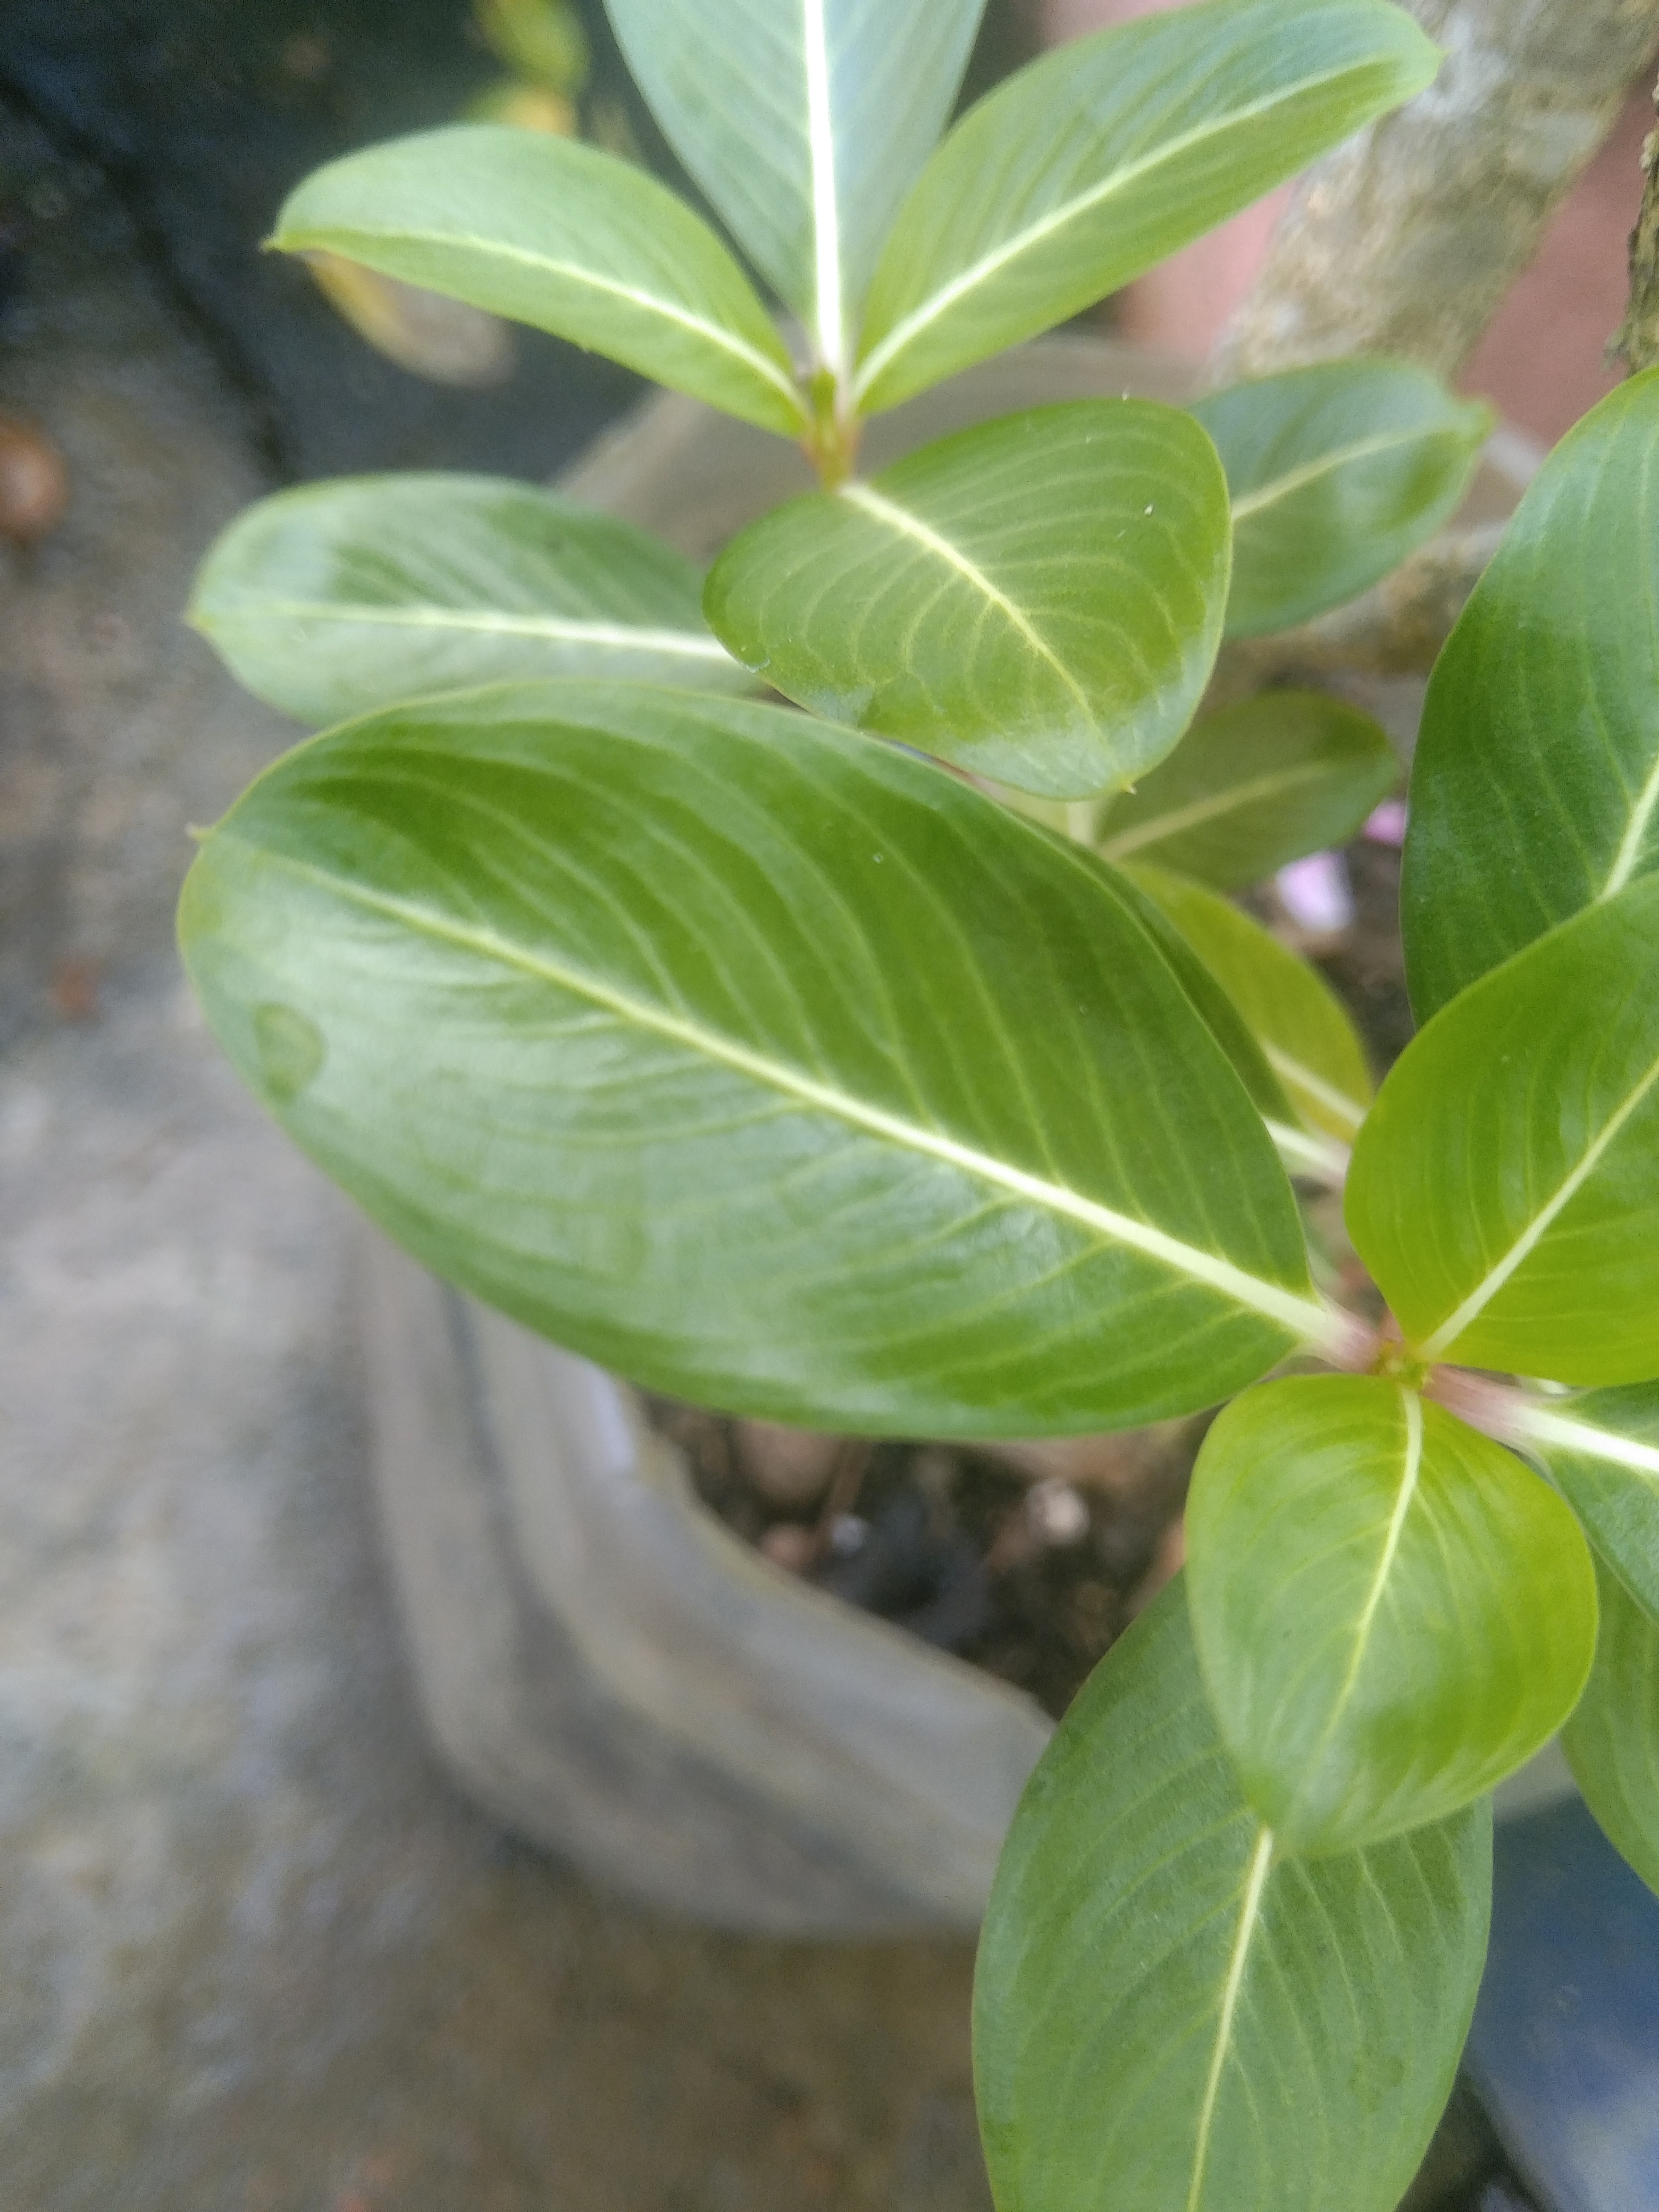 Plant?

rose periwinkle
